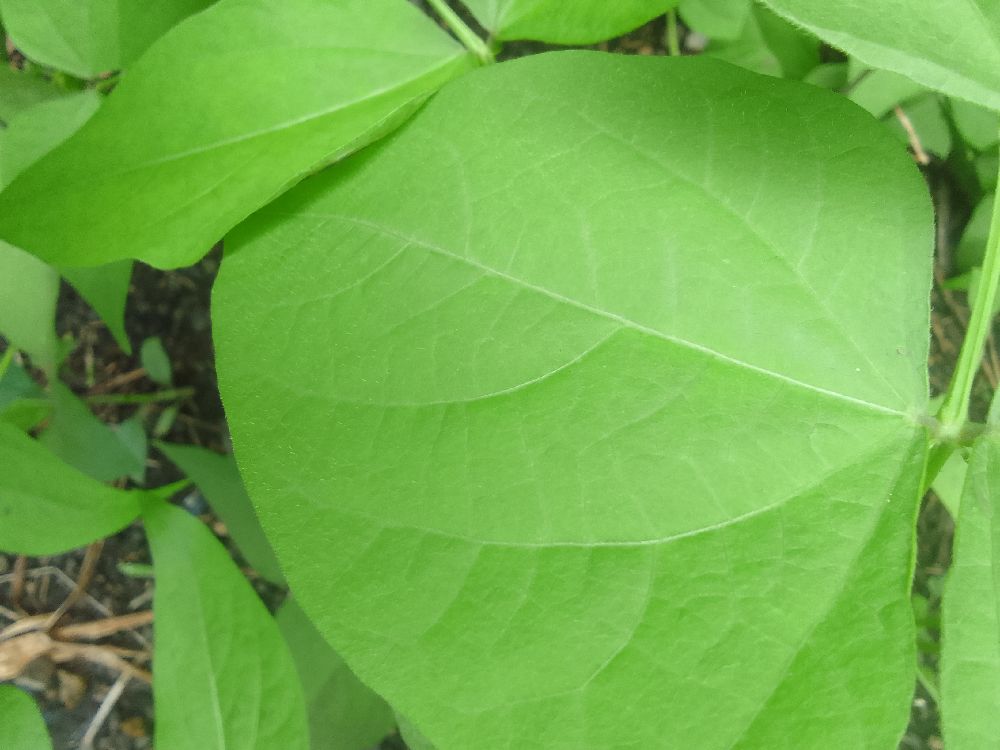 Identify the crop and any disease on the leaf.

common bean, healthy
